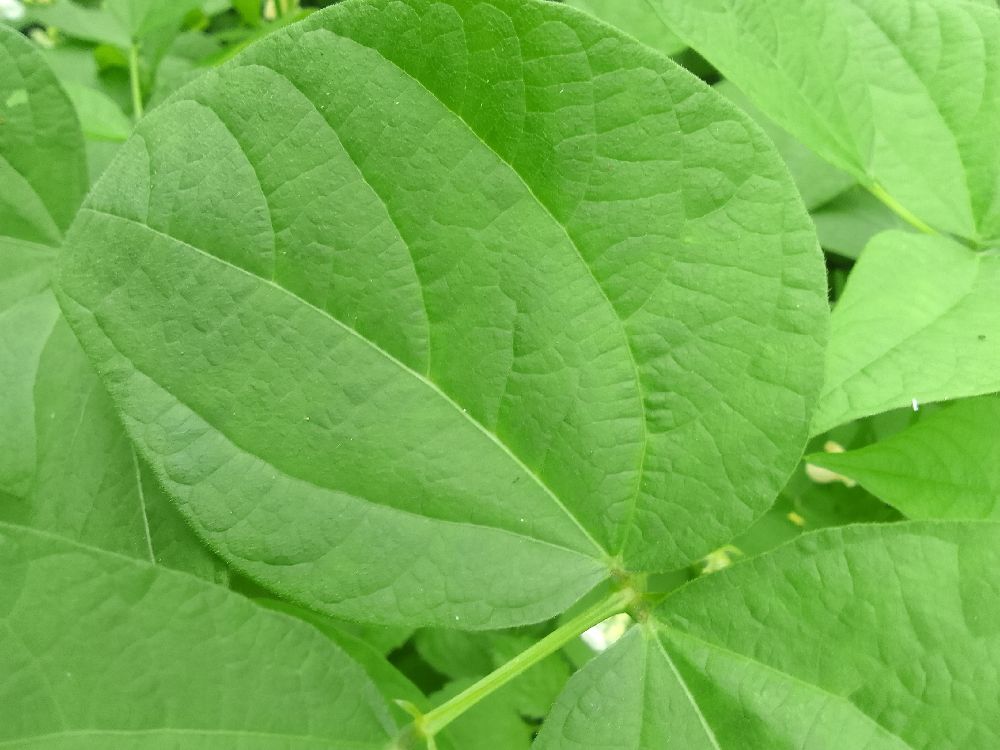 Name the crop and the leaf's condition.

common bean, healthy
